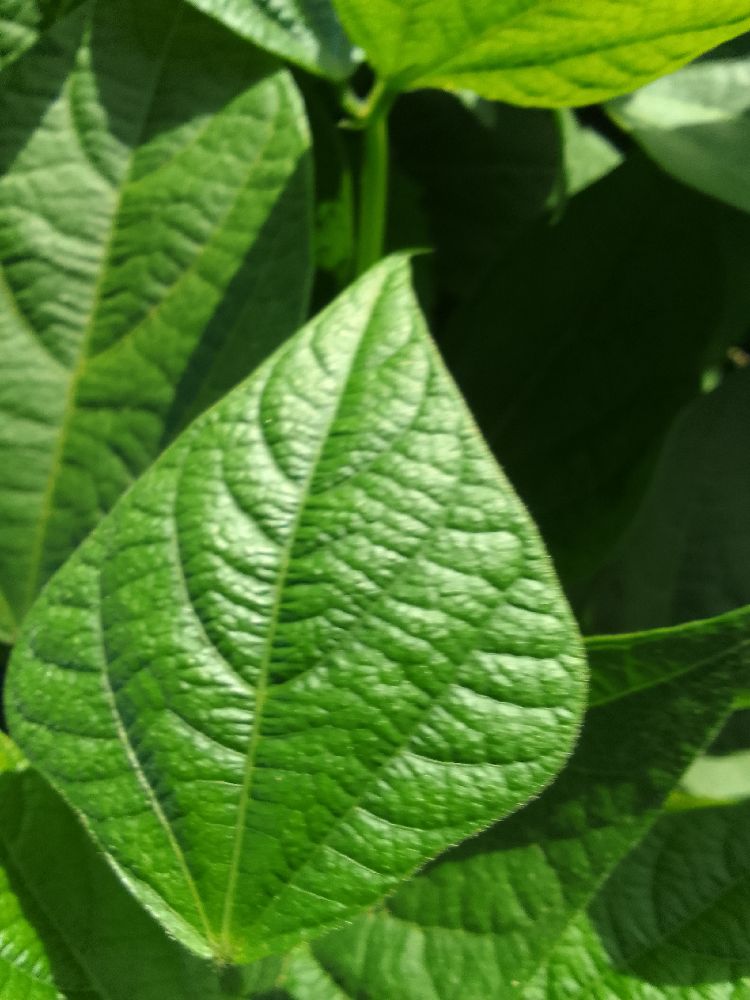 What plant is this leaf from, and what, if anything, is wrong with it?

common bean, healthy
